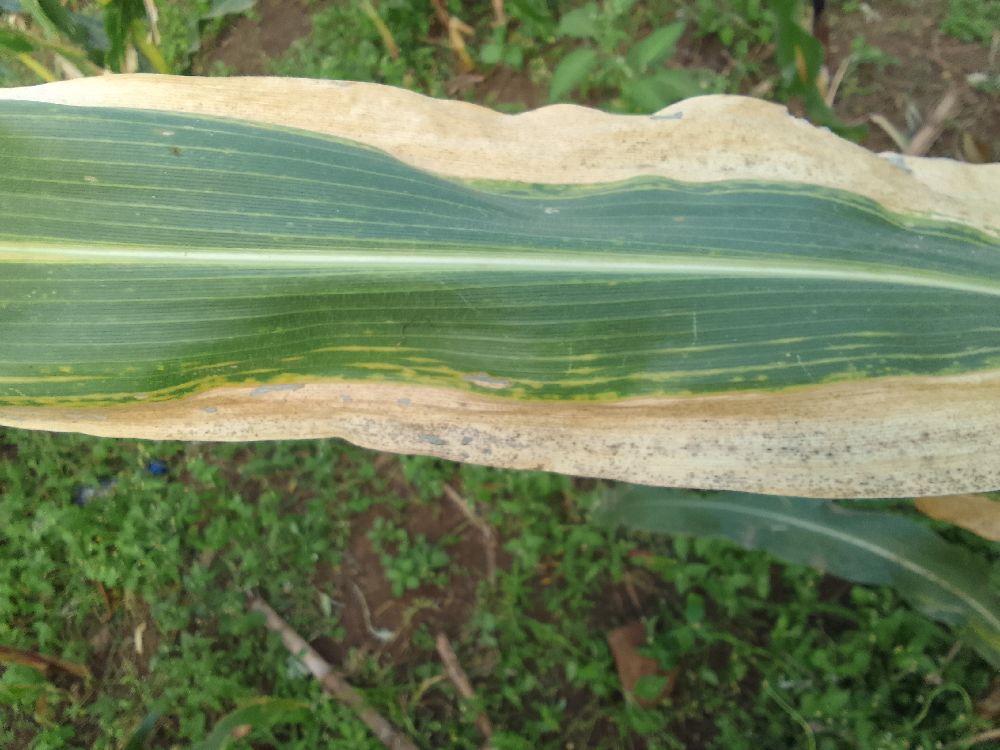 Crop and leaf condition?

maize, maize lethal necrosis
